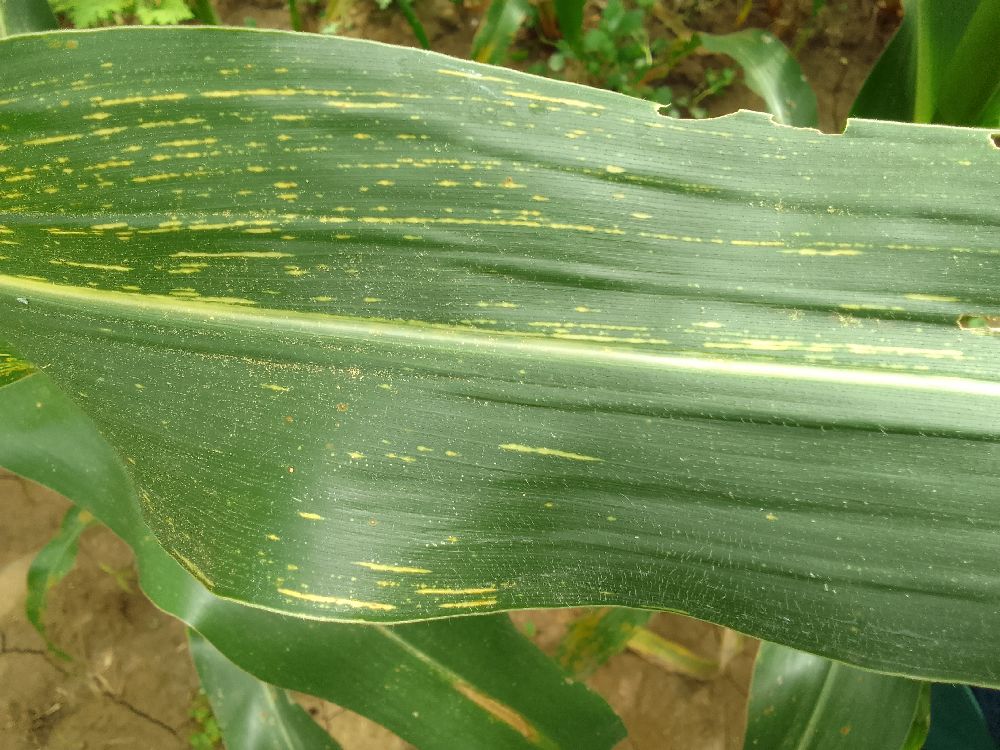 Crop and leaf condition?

maize, maize streak virus
